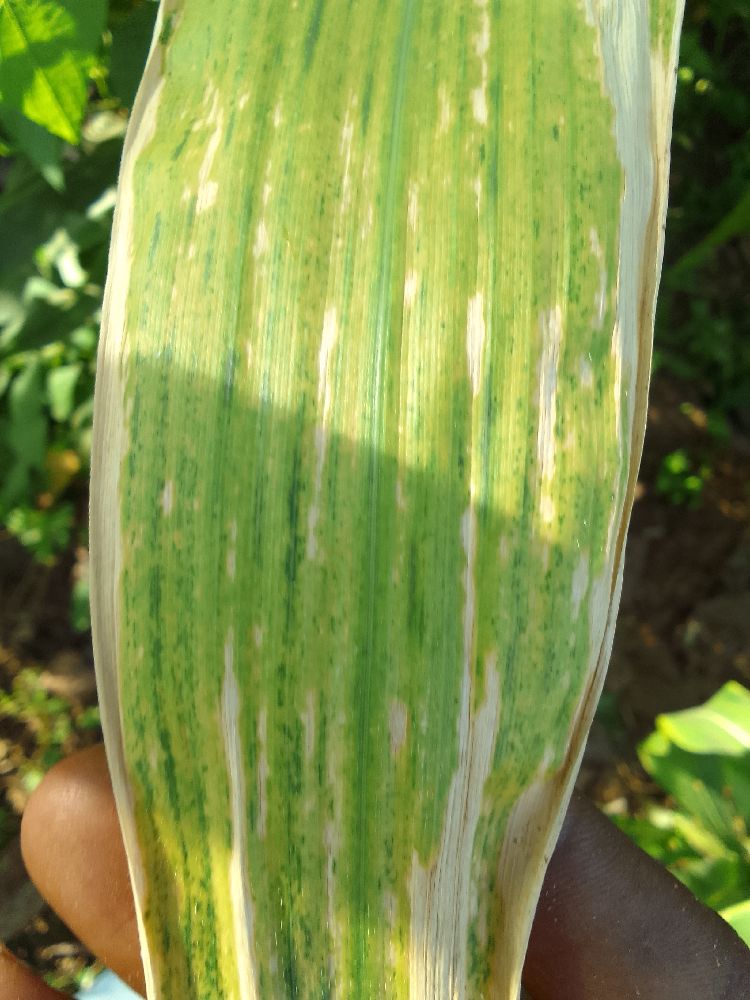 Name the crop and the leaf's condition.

maize, maize lethal necrosis
